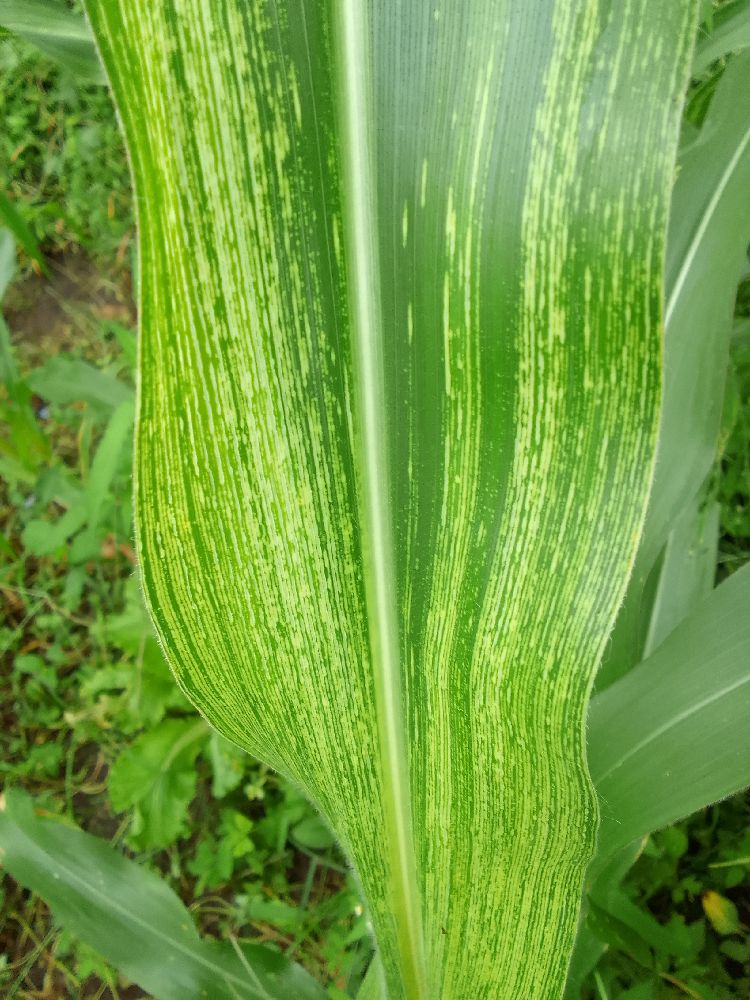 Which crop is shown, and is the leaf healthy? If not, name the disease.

maize, maize streak virus
